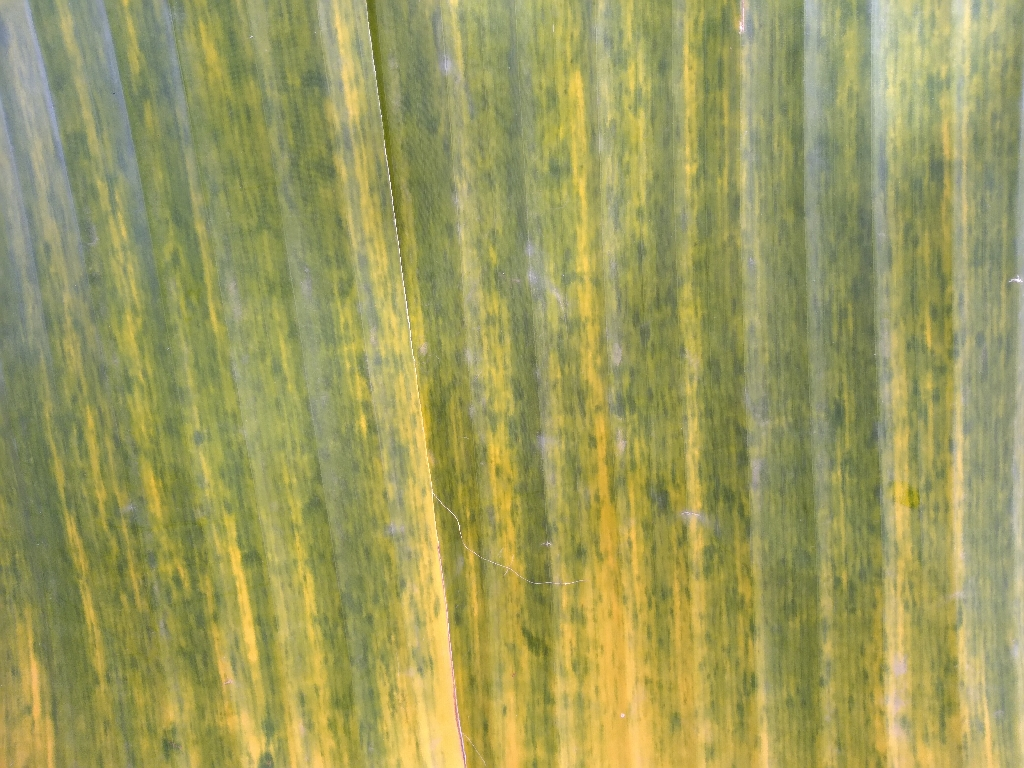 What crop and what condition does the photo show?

banana, fusarium wilt race 1
